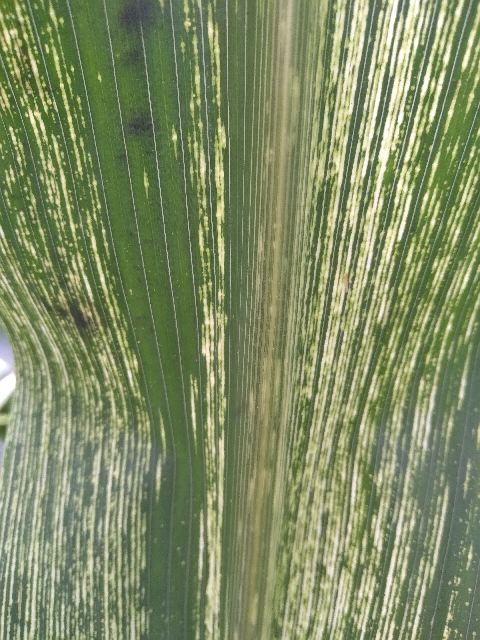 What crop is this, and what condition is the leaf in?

maize, maize streak virus
